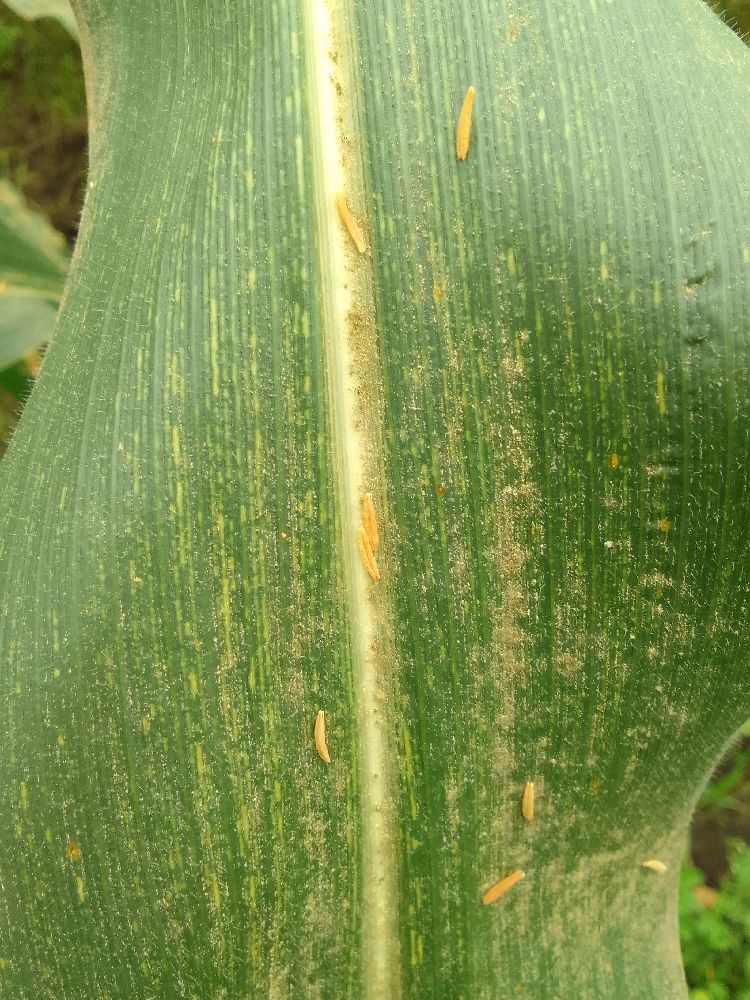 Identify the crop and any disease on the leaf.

maize, maize streak virus
